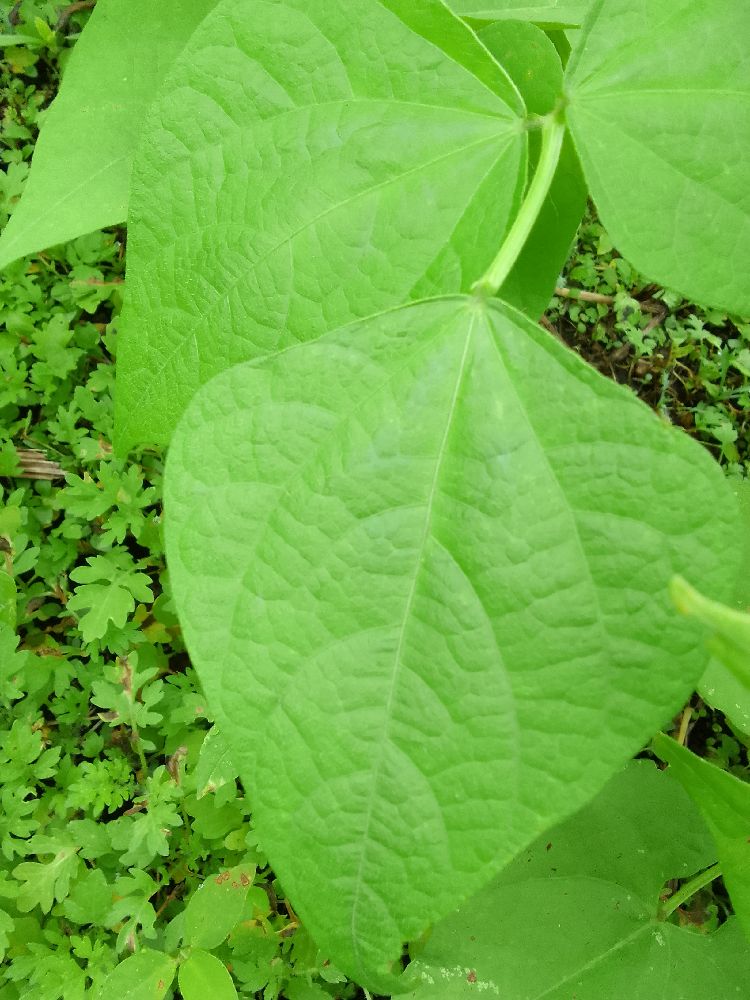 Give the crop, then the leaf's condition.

common bean, healthy
